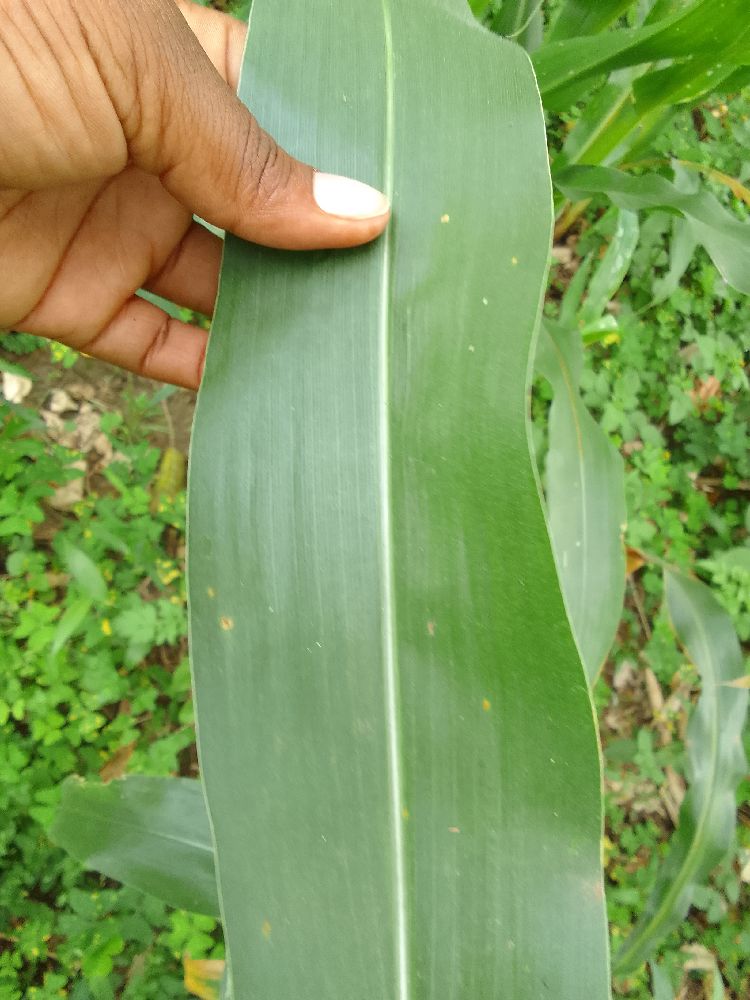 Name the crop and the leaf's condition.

maize, healthy
